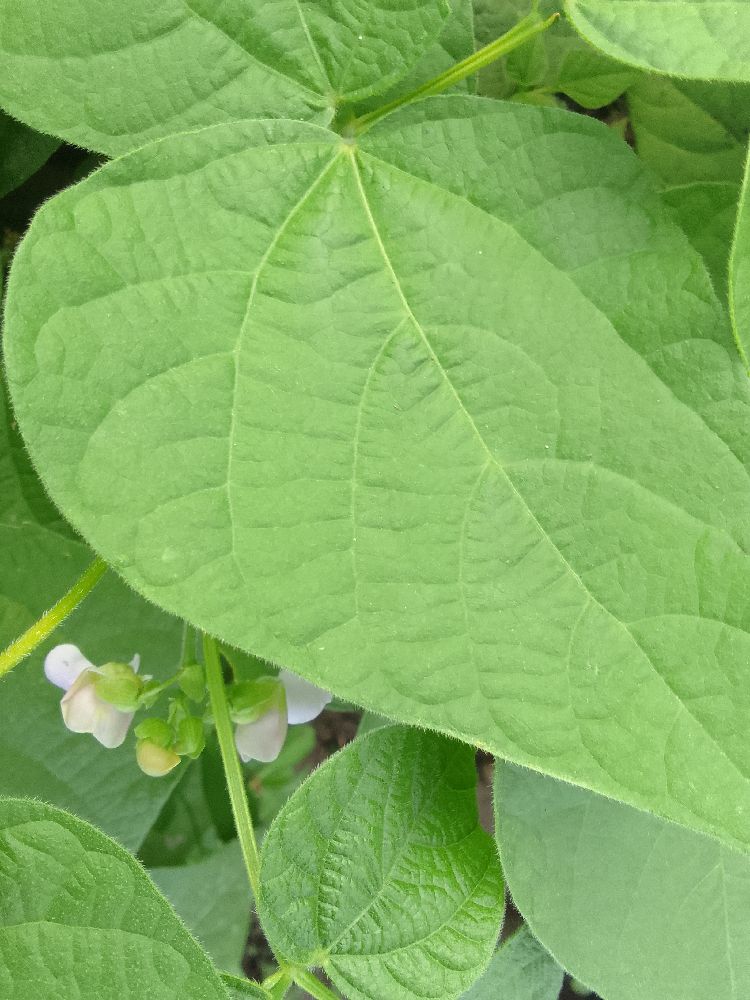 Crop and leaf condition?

common bean, healthy
